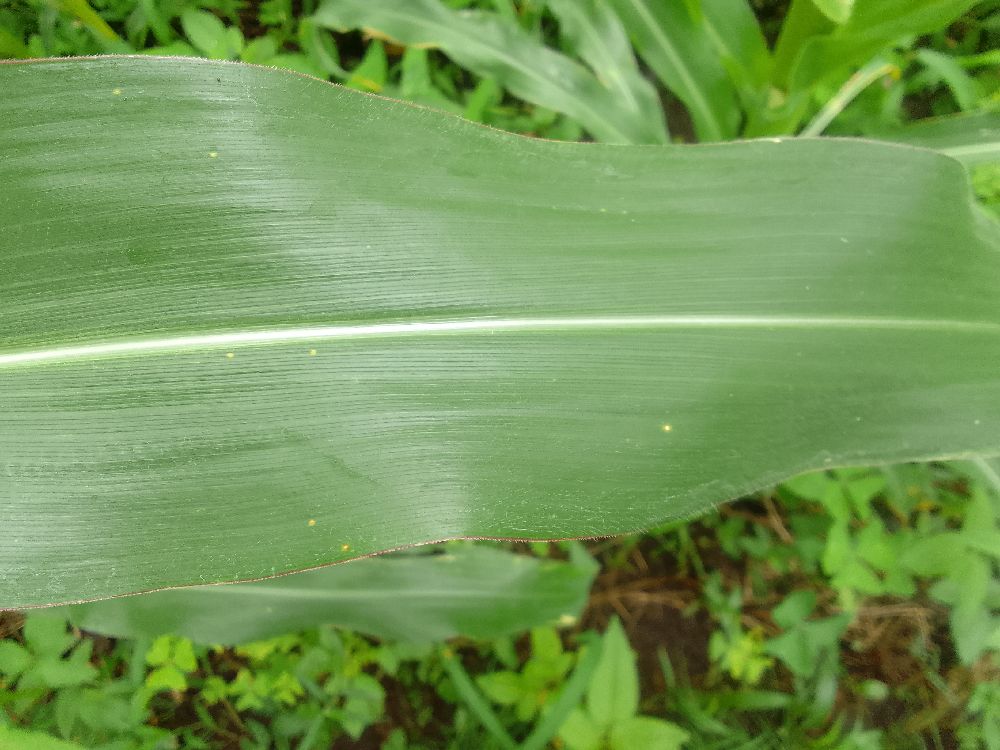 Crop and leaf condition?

maize, healthy
